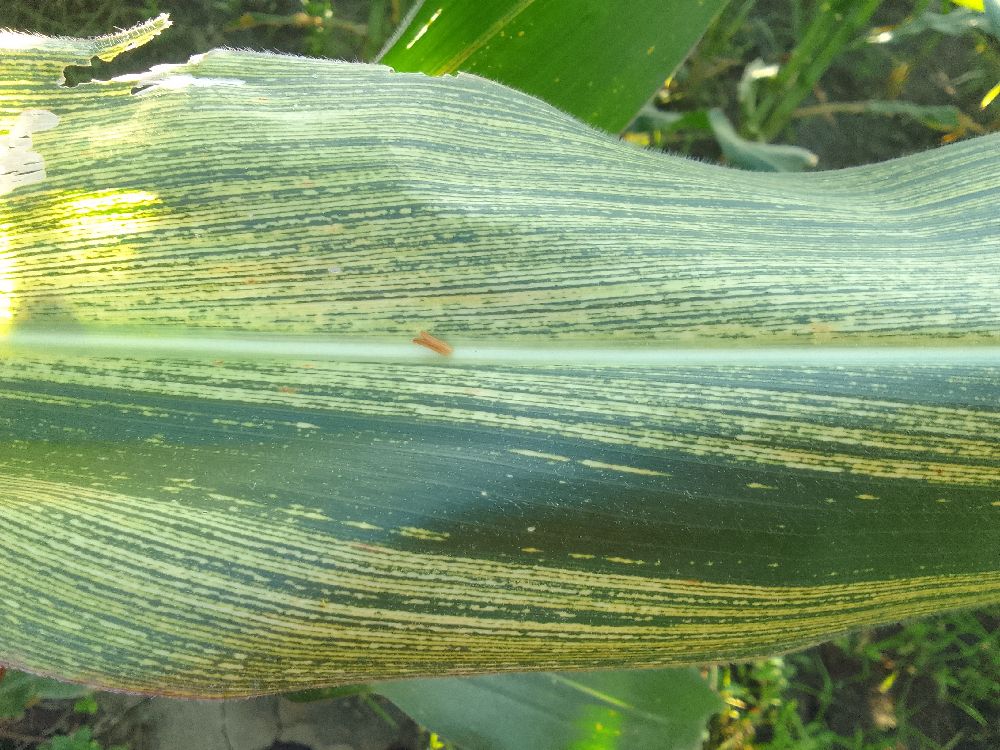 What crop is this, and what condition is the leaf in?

maize, maize streak virus
